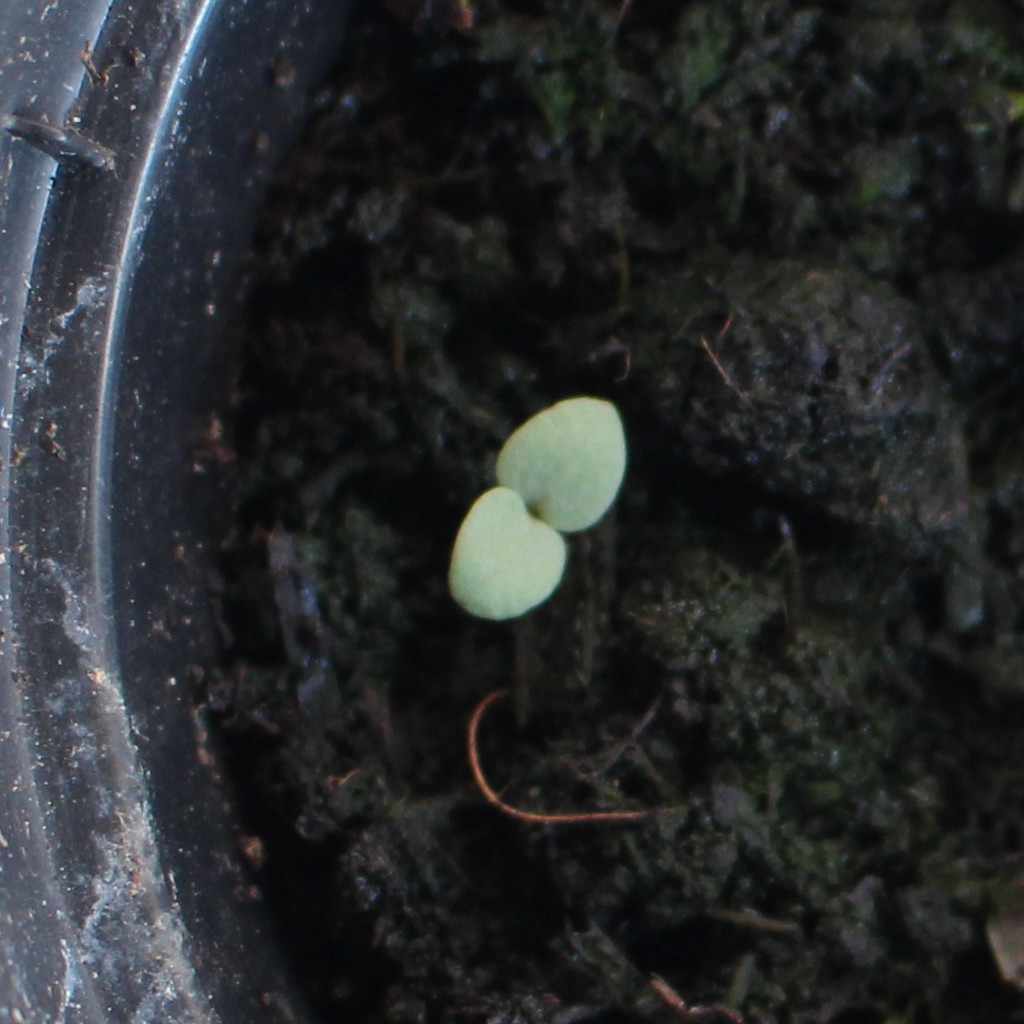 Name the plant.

Veronica persica
